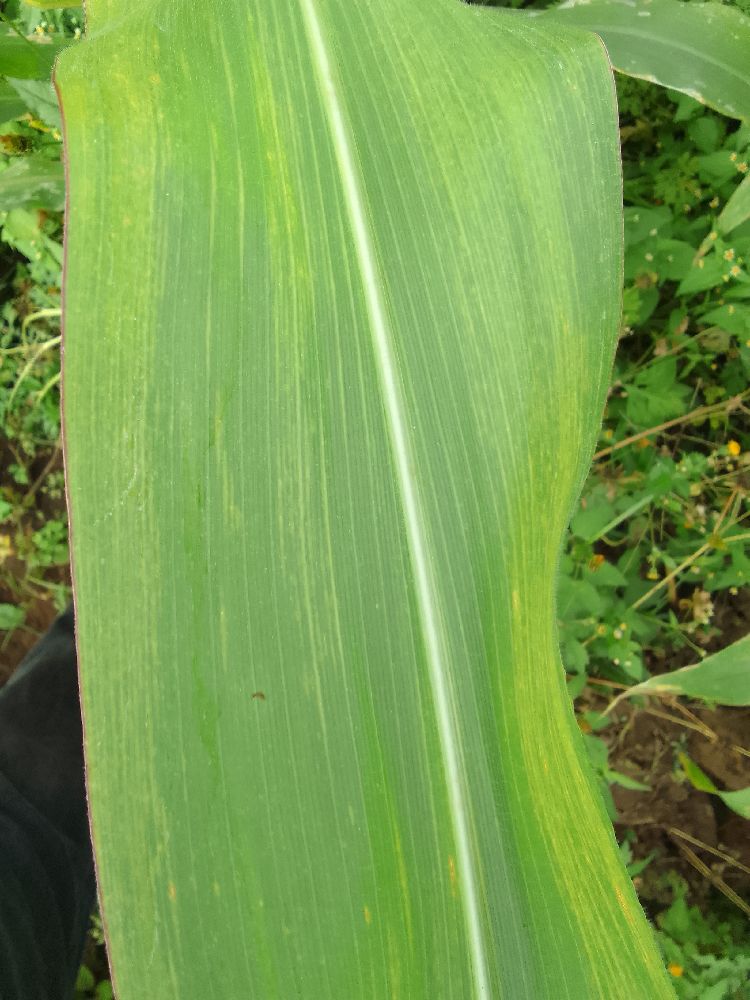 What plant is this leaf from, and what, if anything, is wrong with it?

maize, maize lethal necrosis
